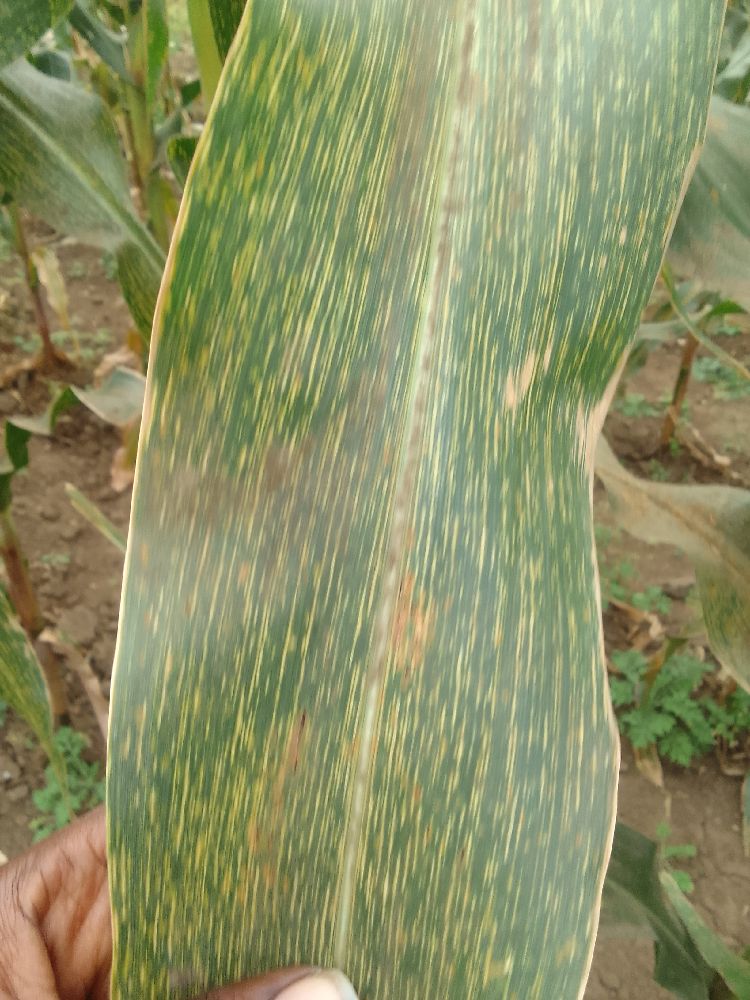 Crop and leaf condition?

maize, maize streak virus
